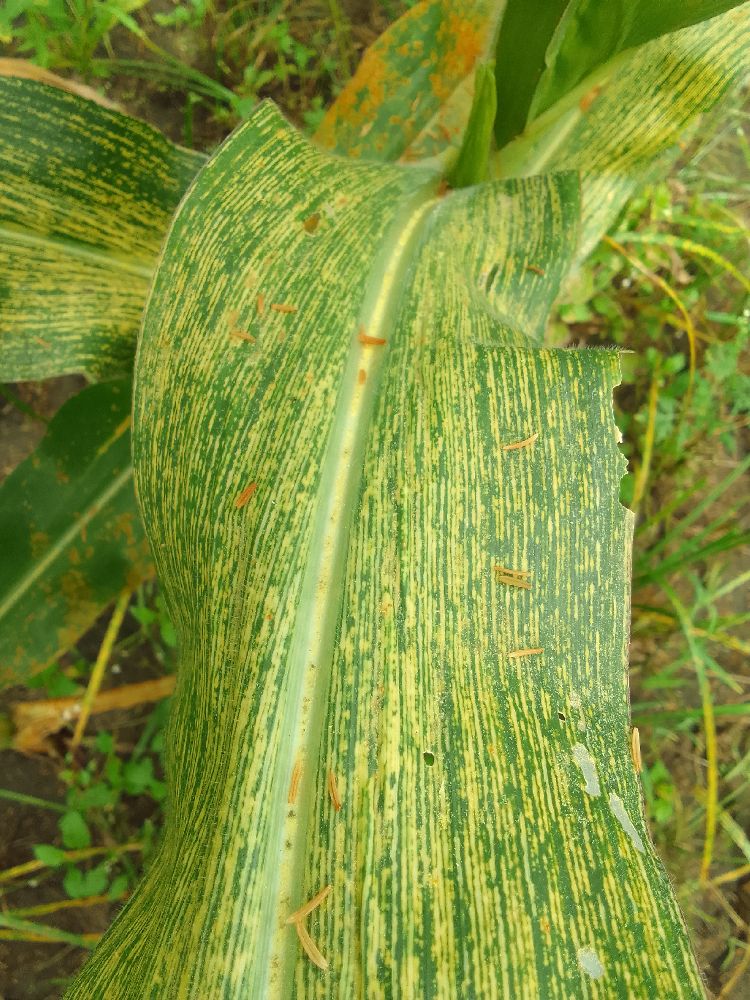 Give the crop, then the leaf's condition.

maize, maize streak virus
